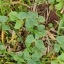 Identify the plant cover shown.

unstructured weed
